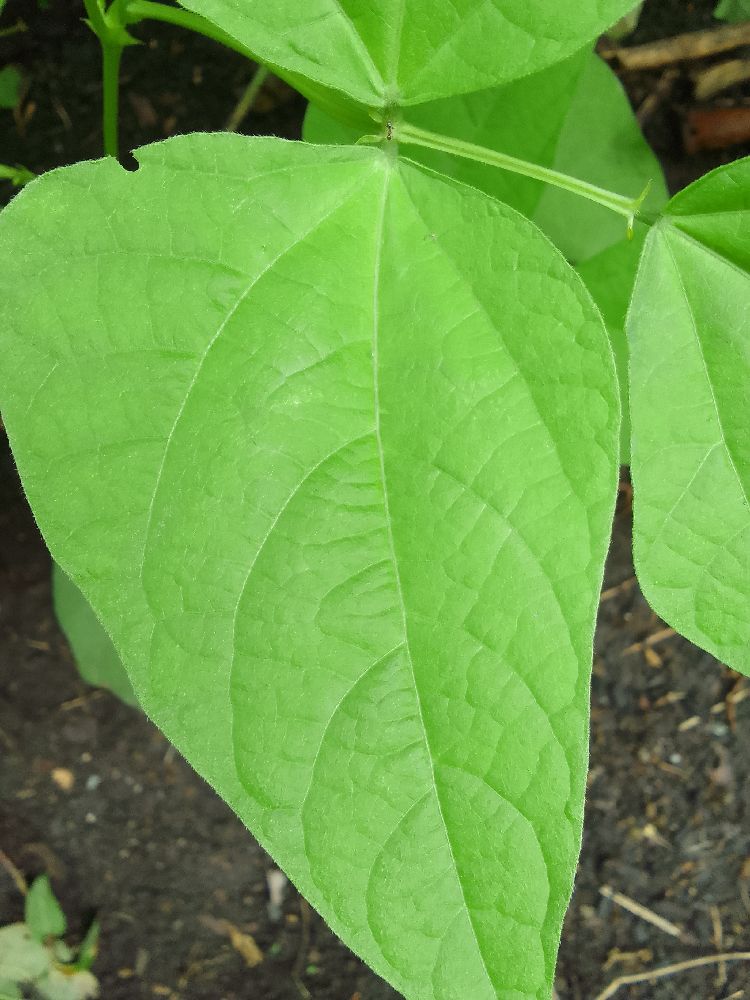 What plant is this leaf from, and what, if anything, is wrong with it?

common bean, healthy
